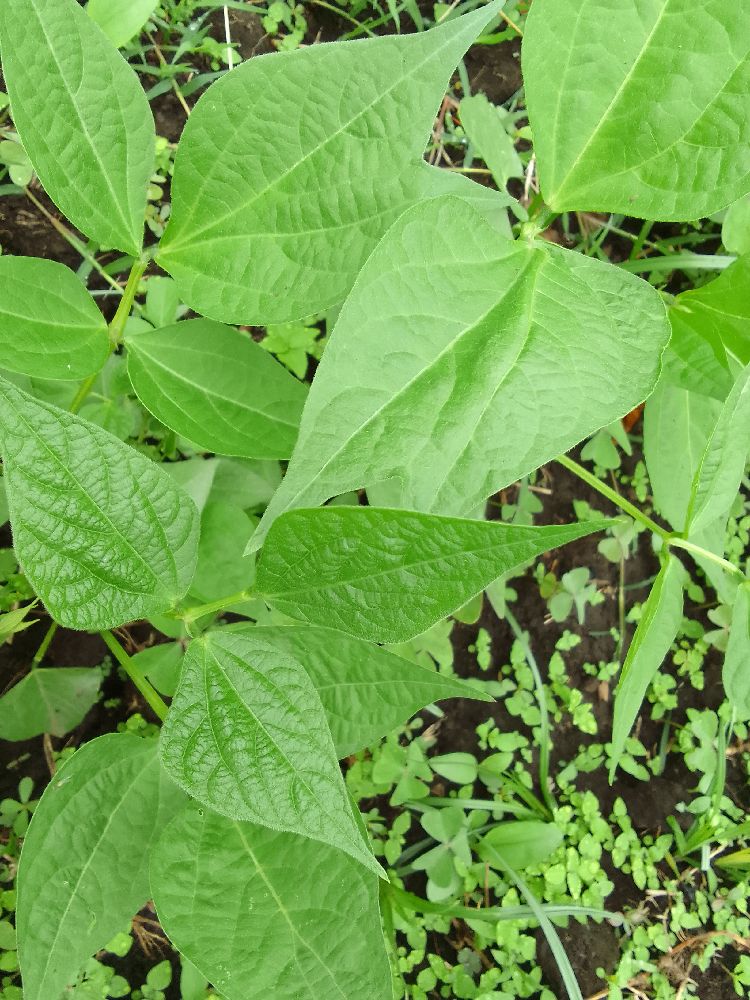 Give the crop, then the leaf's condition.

common bean, healthy
